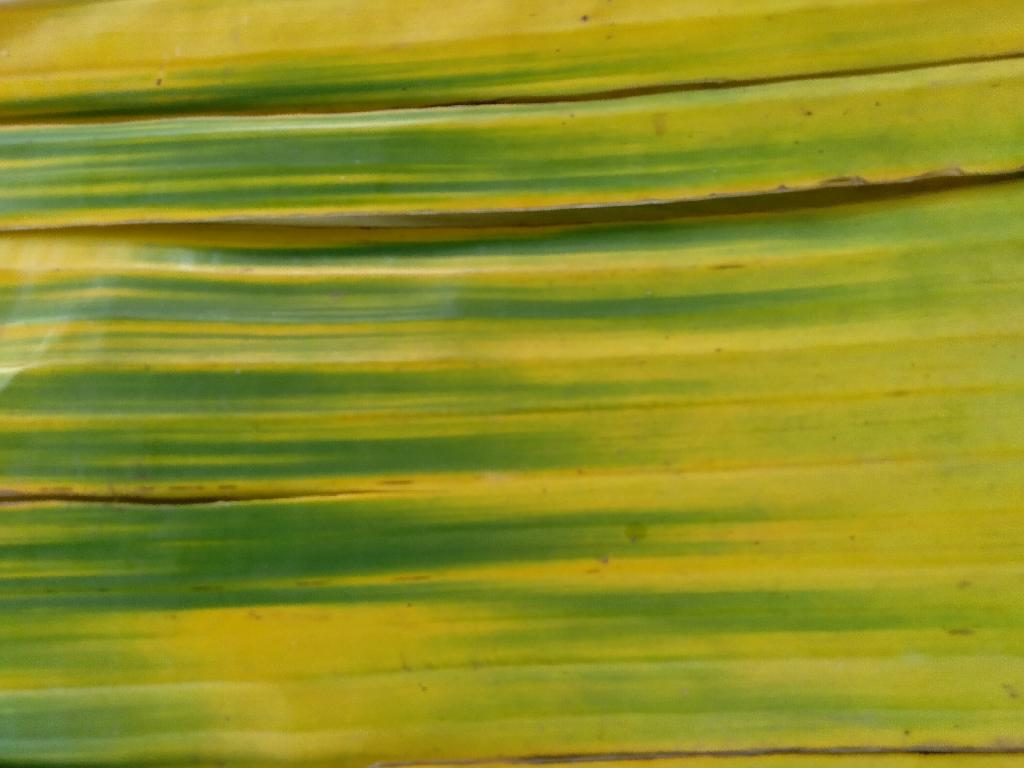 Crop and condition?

banana, fusarium wilt race 1
